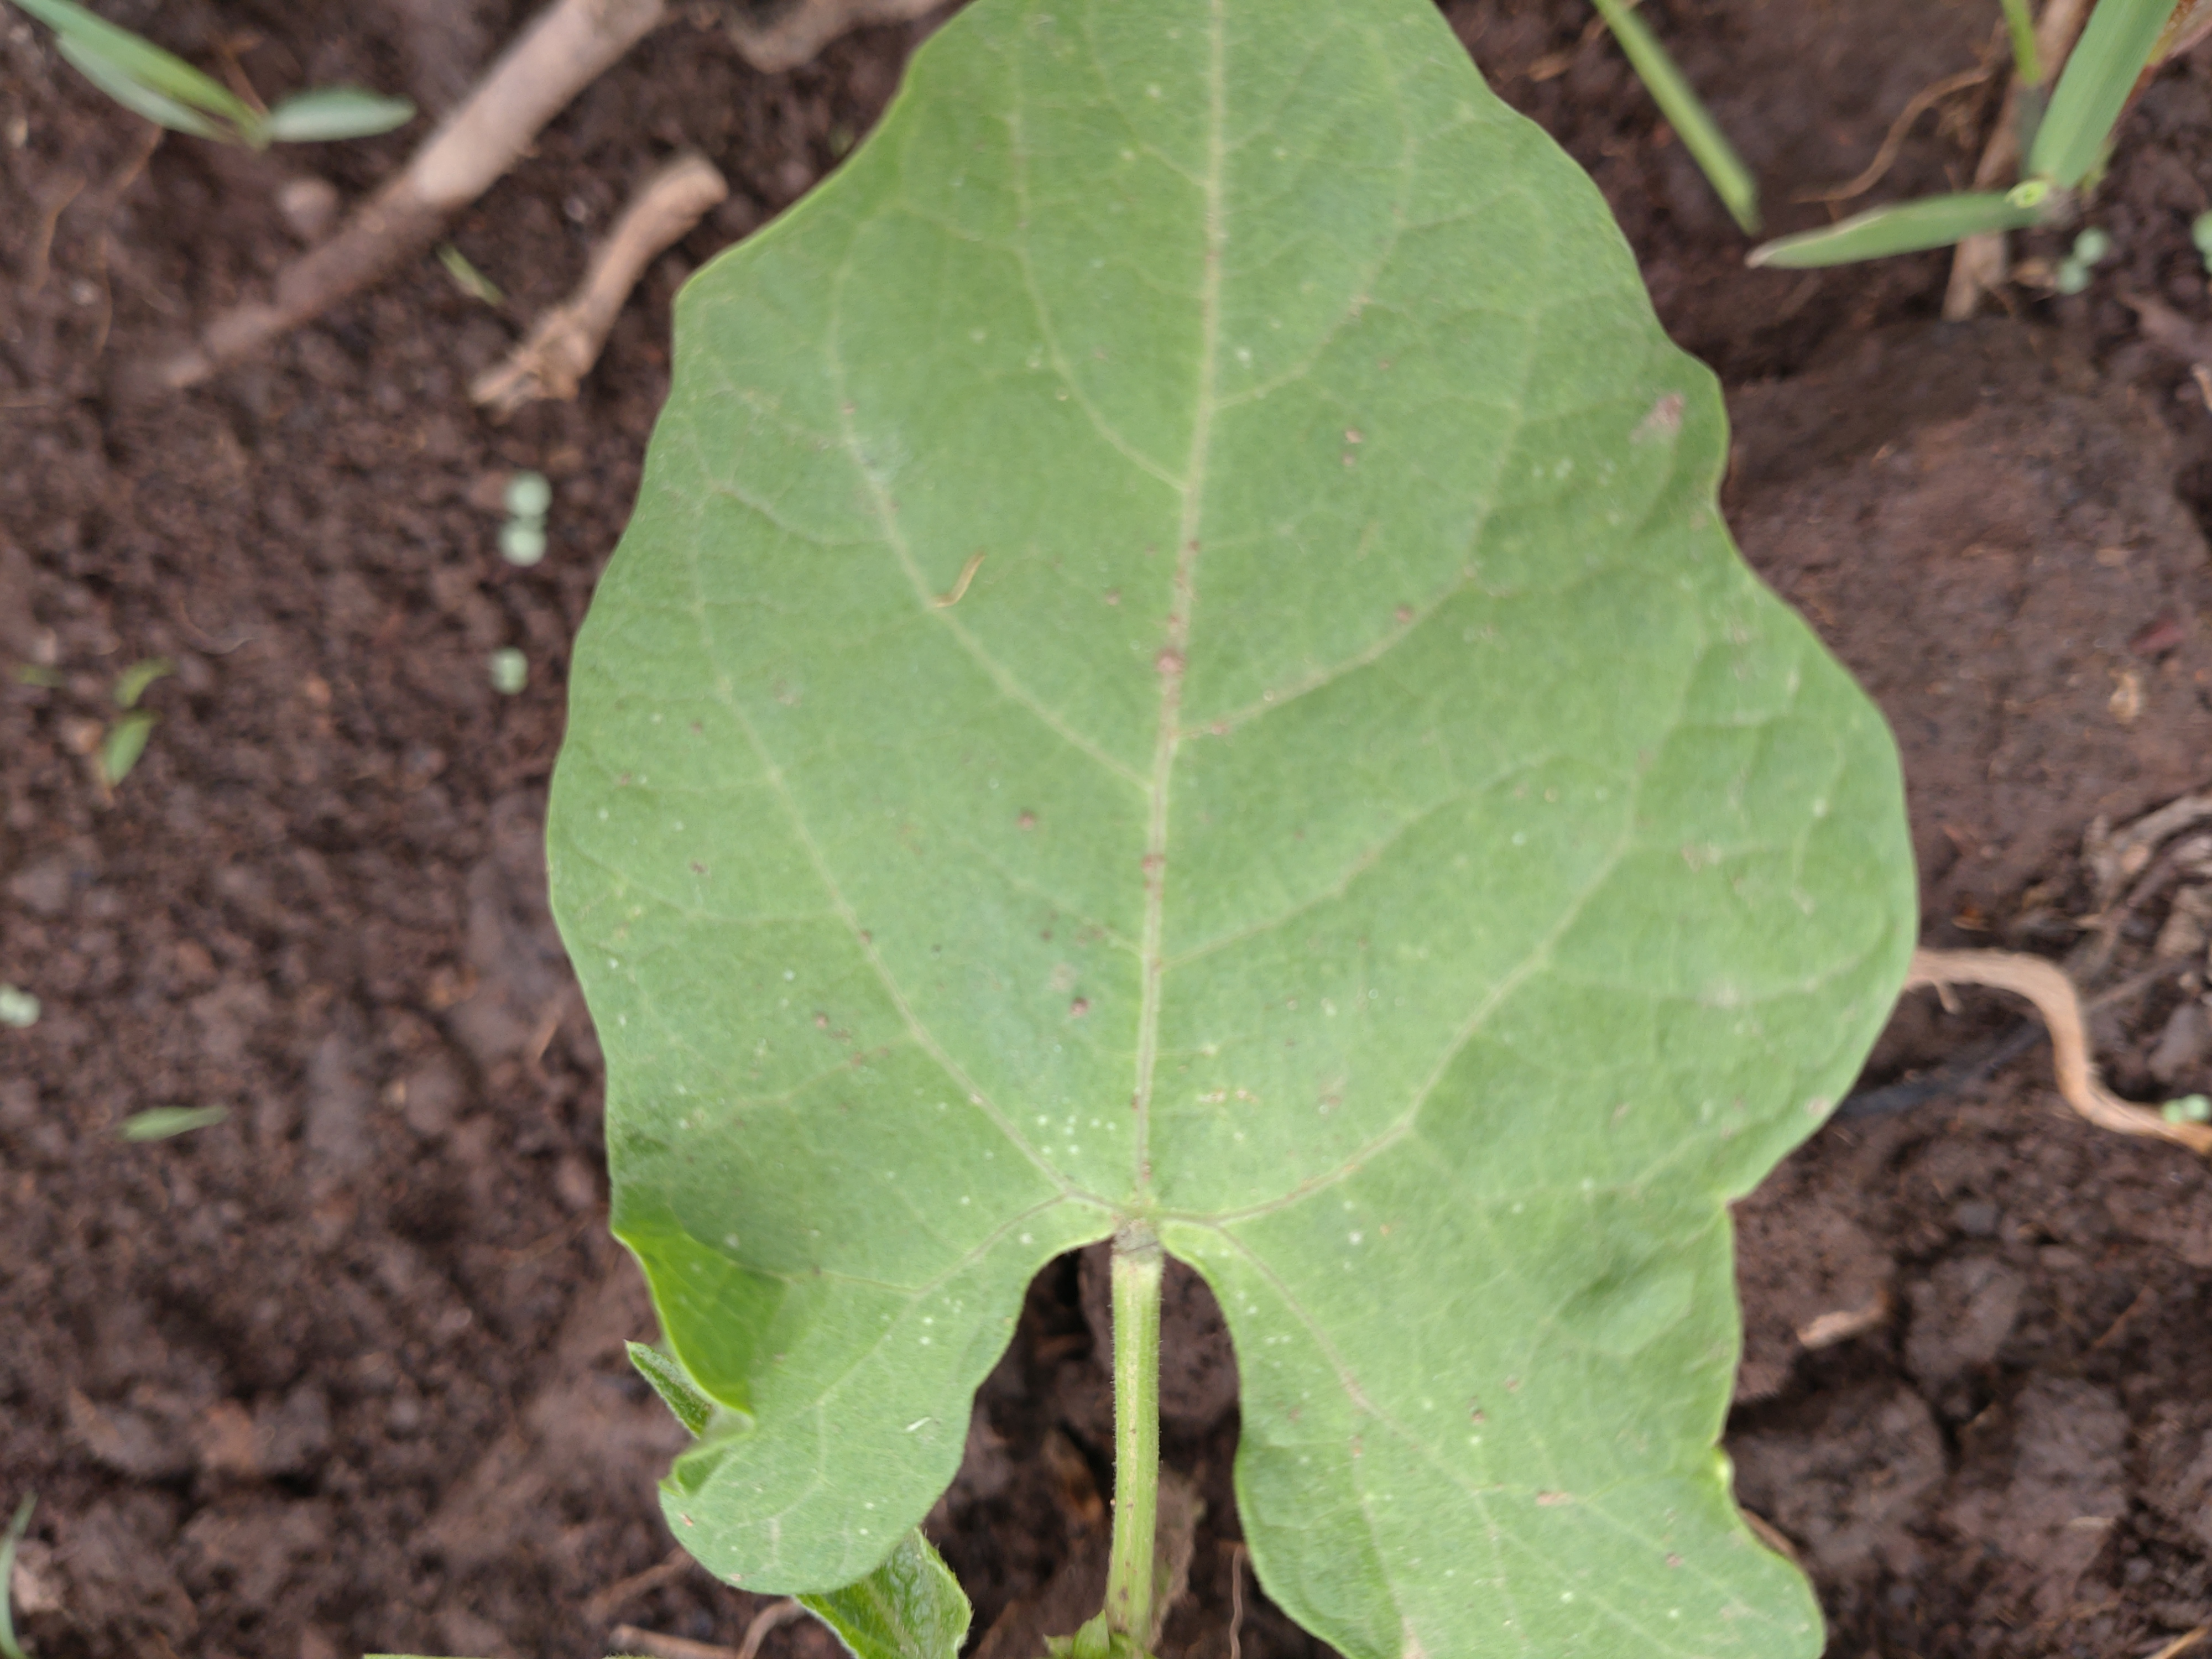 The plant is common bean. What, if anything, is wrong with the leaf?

healthy
